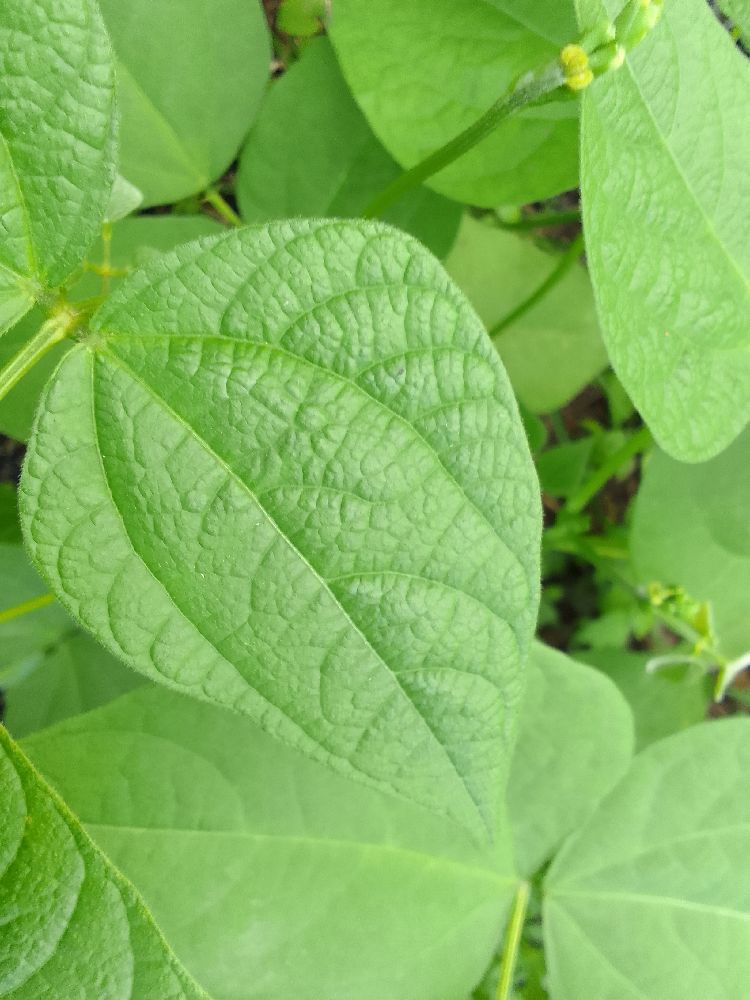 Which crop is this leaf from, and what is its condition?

common bean, healthy
